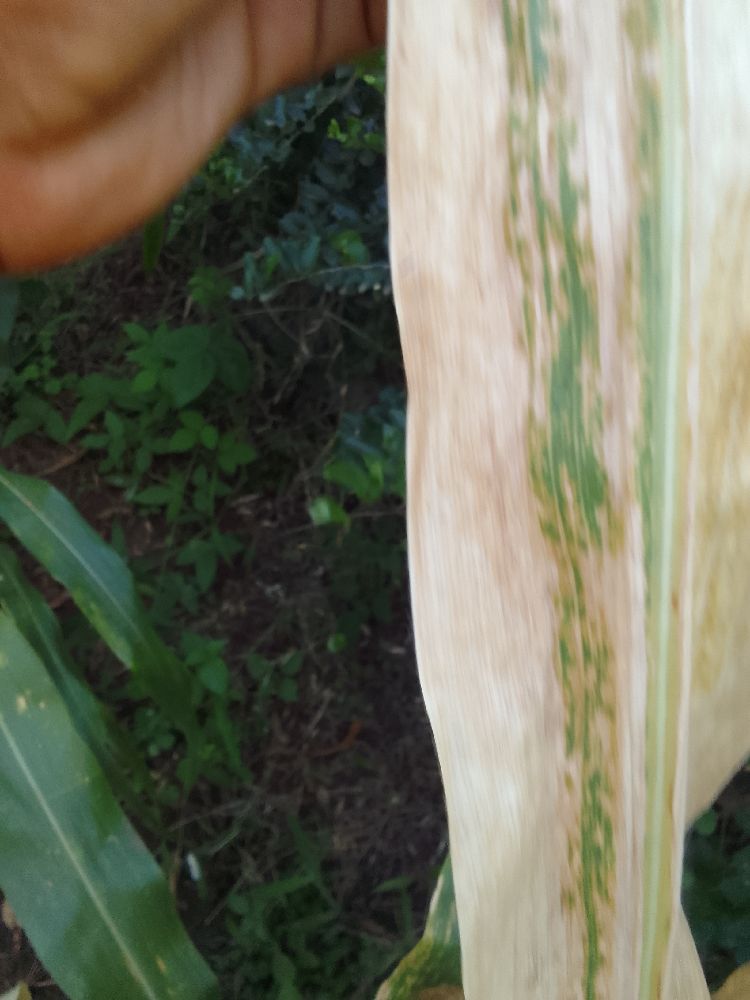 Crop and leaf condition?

maize, maize lethal necrosis
